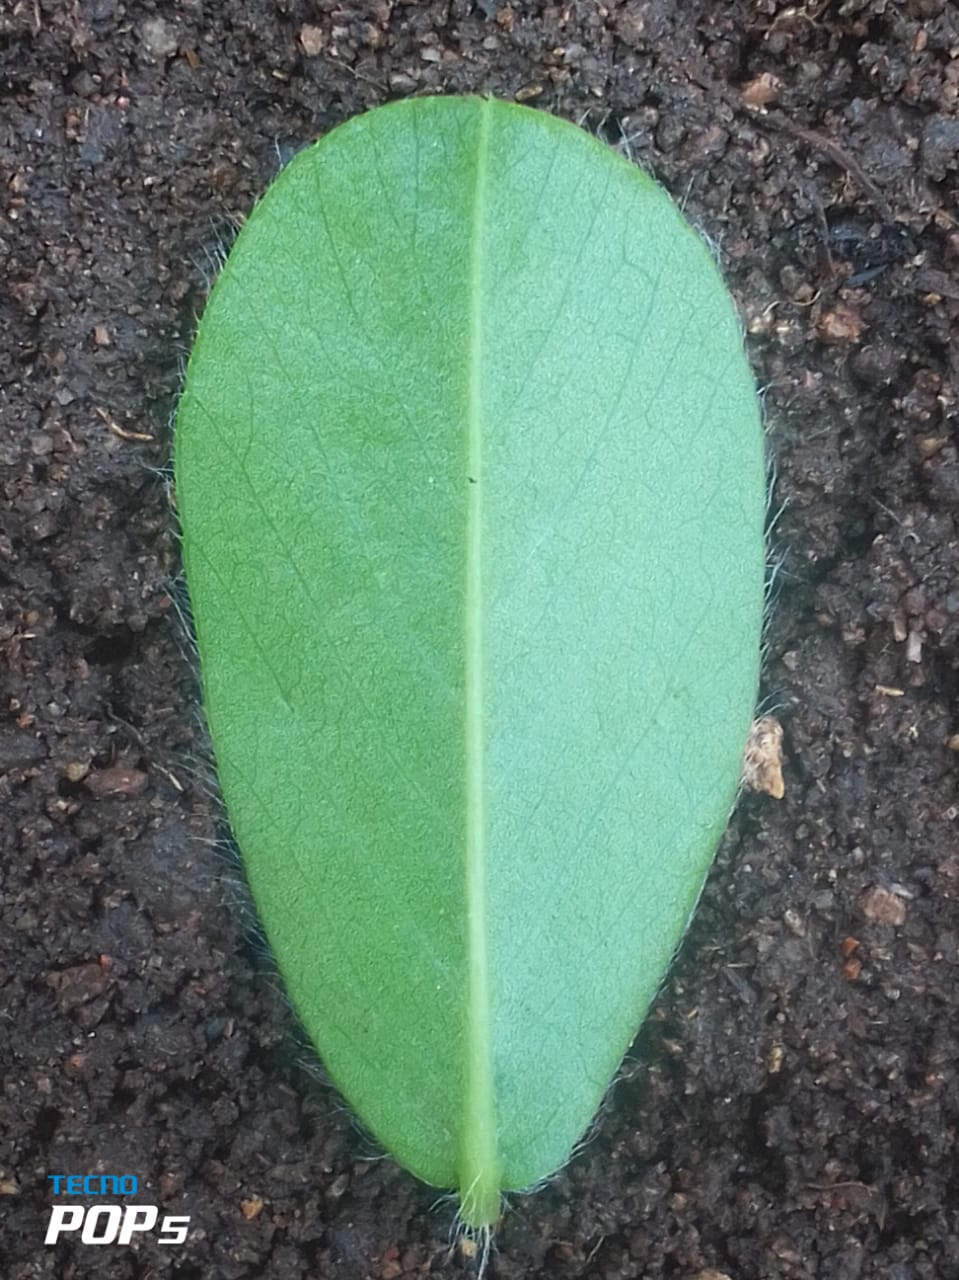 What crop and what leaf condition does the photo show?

peanut, healthy leaves
